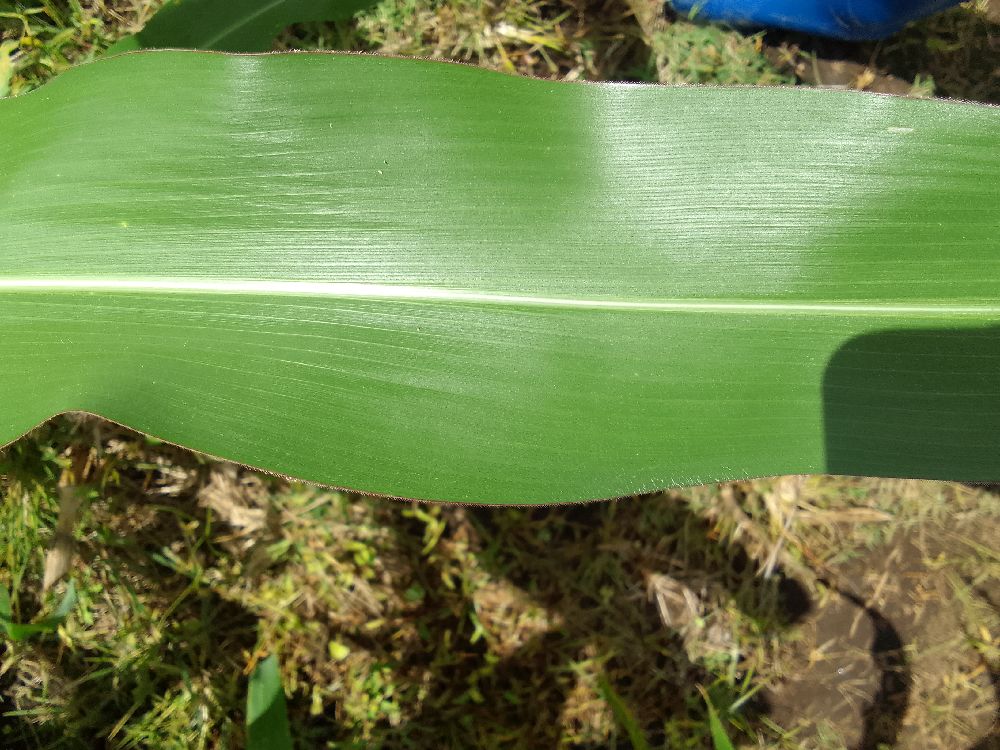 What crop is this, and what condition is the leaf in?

maize, healthy
